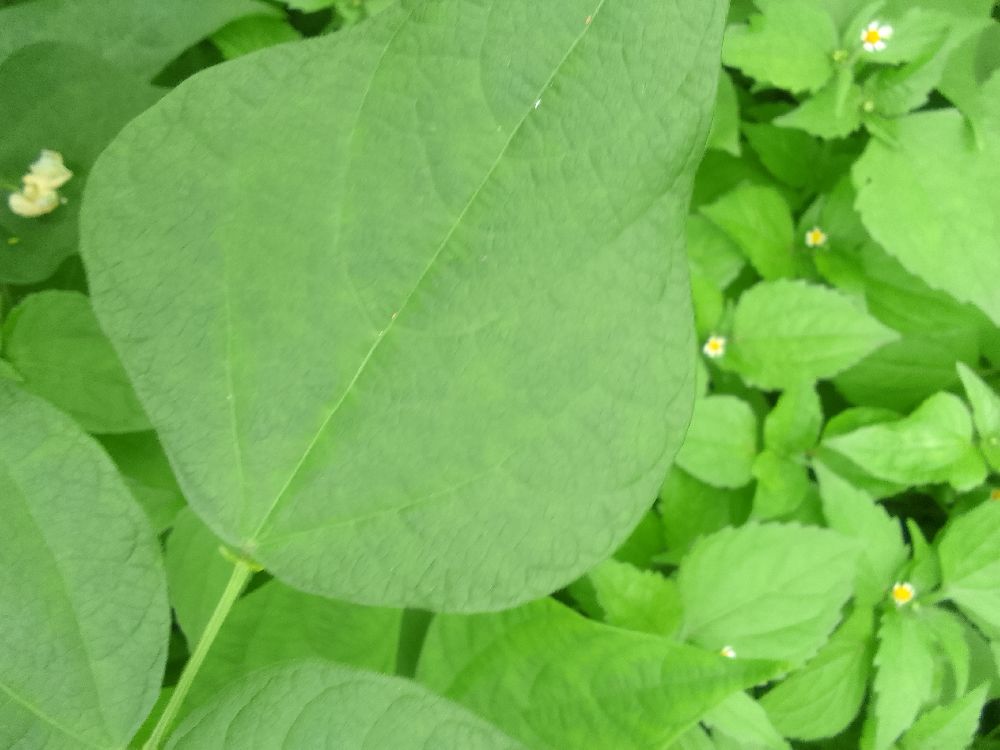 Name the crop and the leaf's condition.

common bean, healthy
